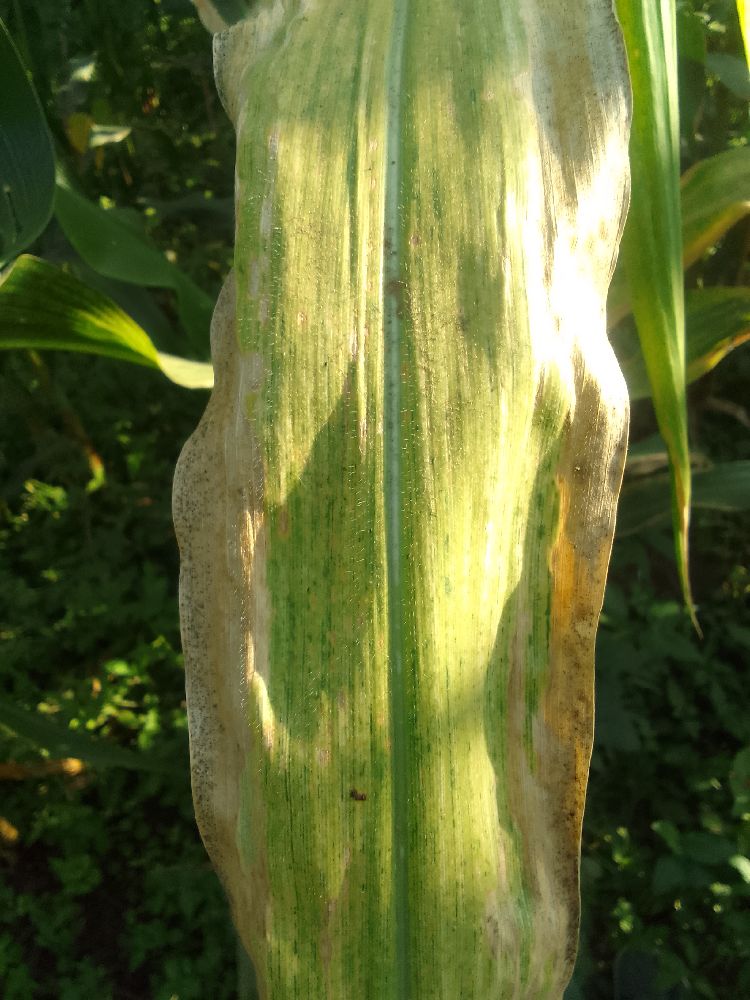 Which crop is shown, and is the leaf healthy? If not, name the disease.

maize, maize lethal necrosis
